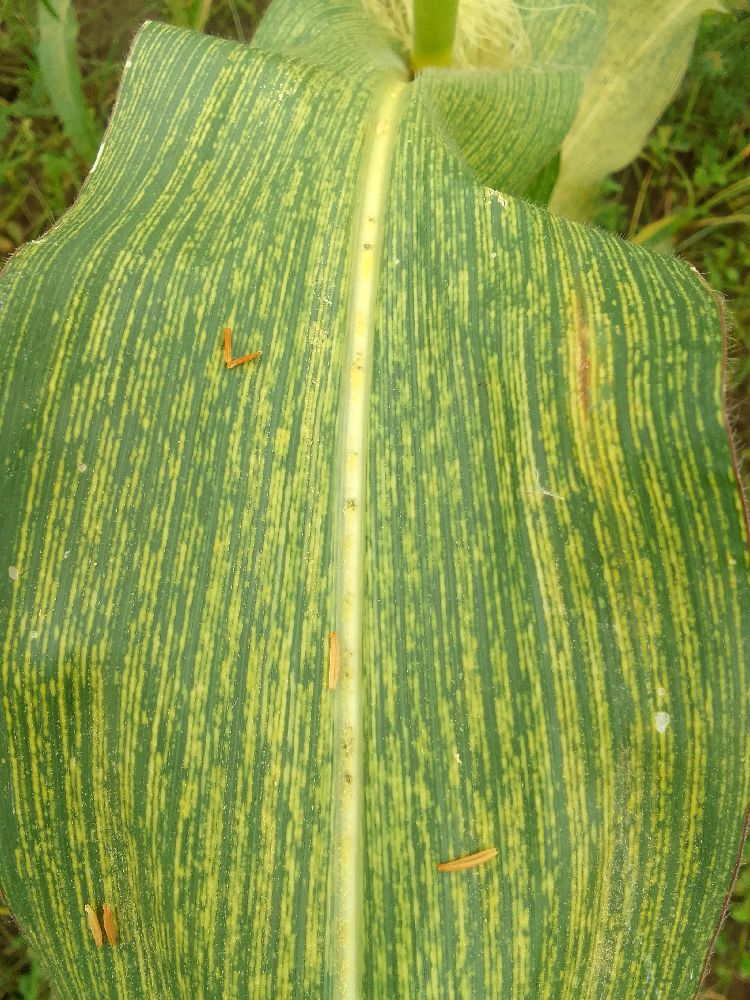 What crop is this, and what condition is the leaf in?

maize, maize streak virus
